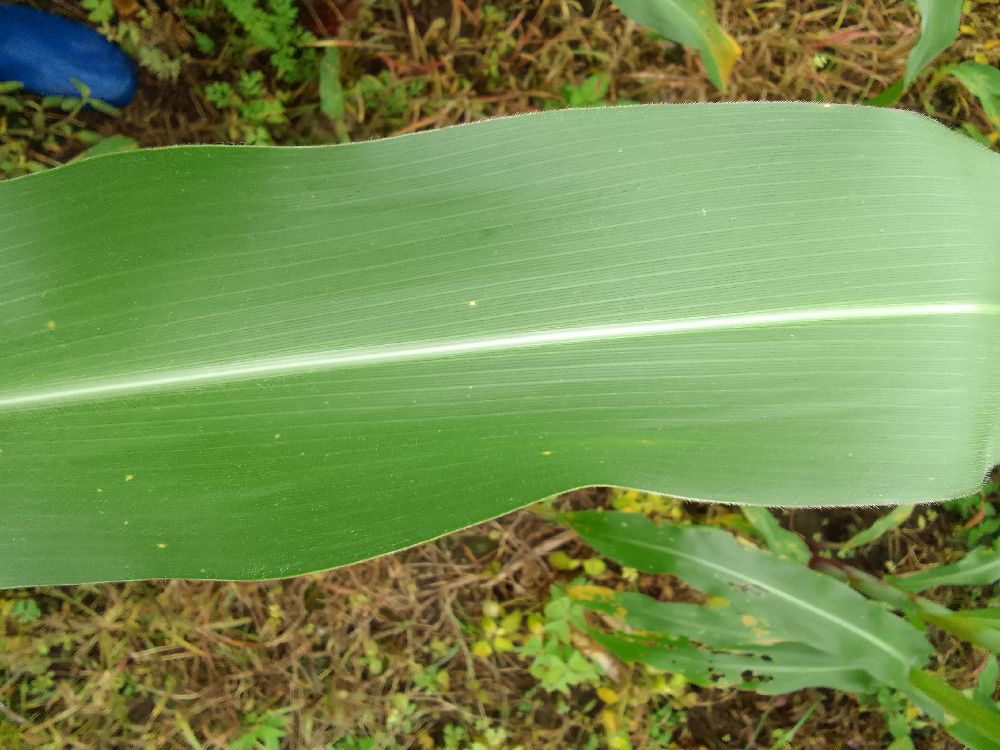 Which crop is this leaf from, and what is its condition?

maize, healthy
